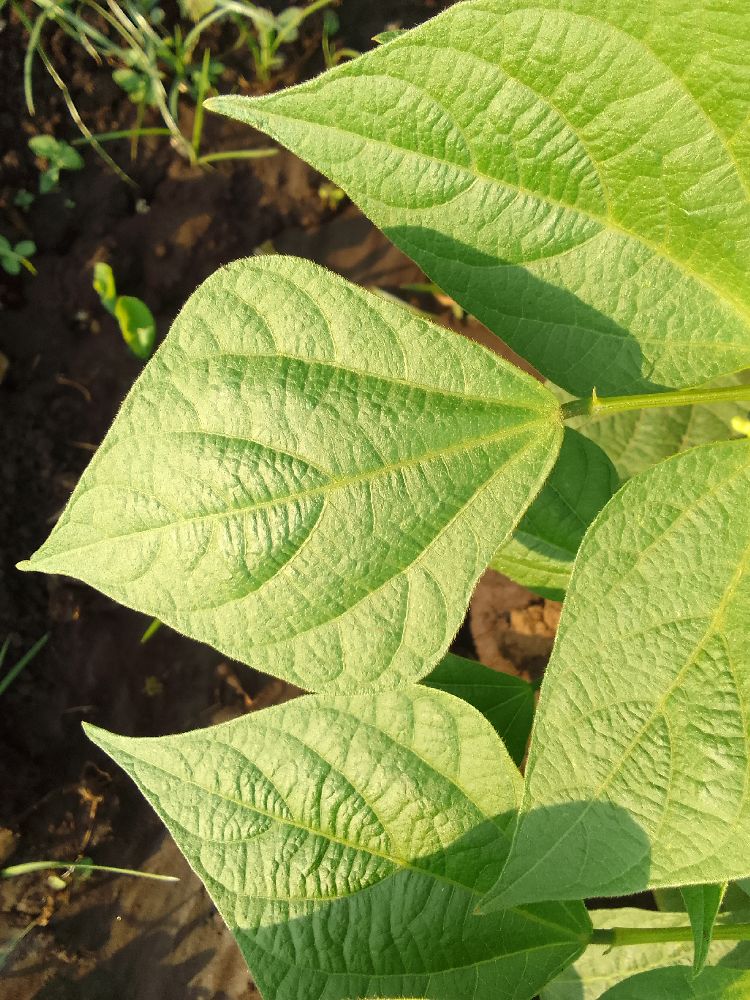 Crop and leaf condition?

common bean, healthy
